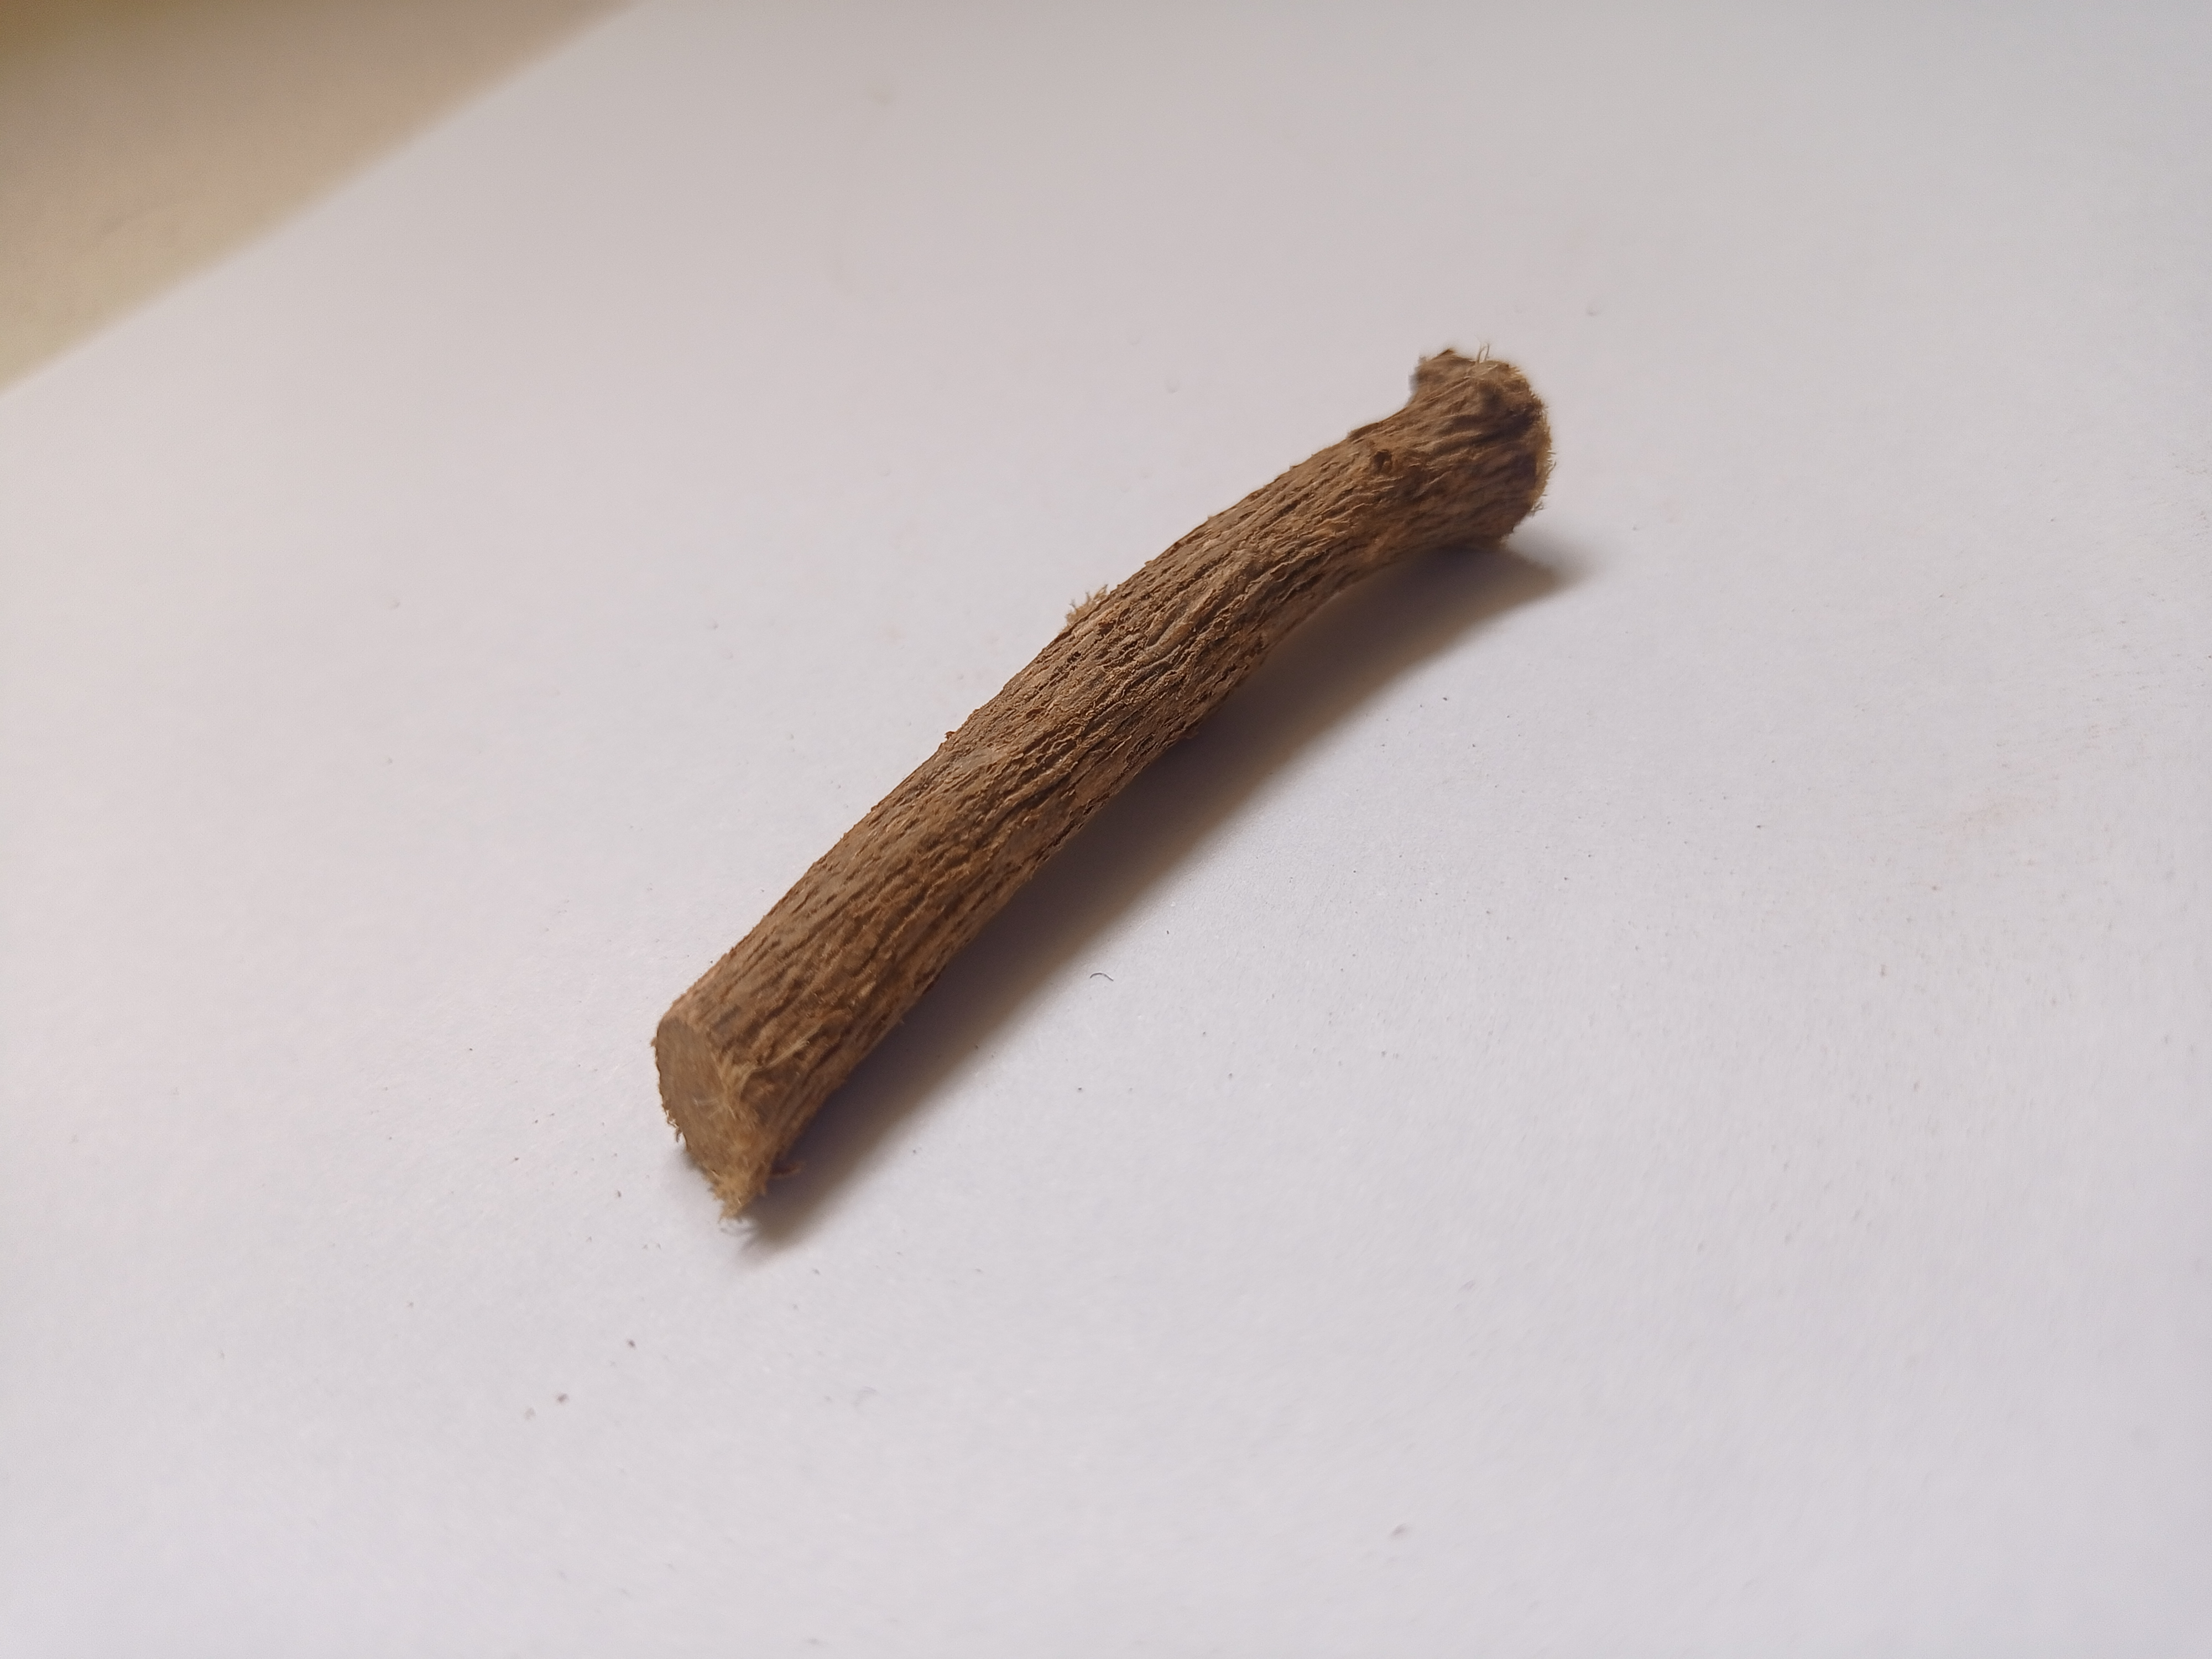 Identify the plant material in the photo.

jesthamadh
